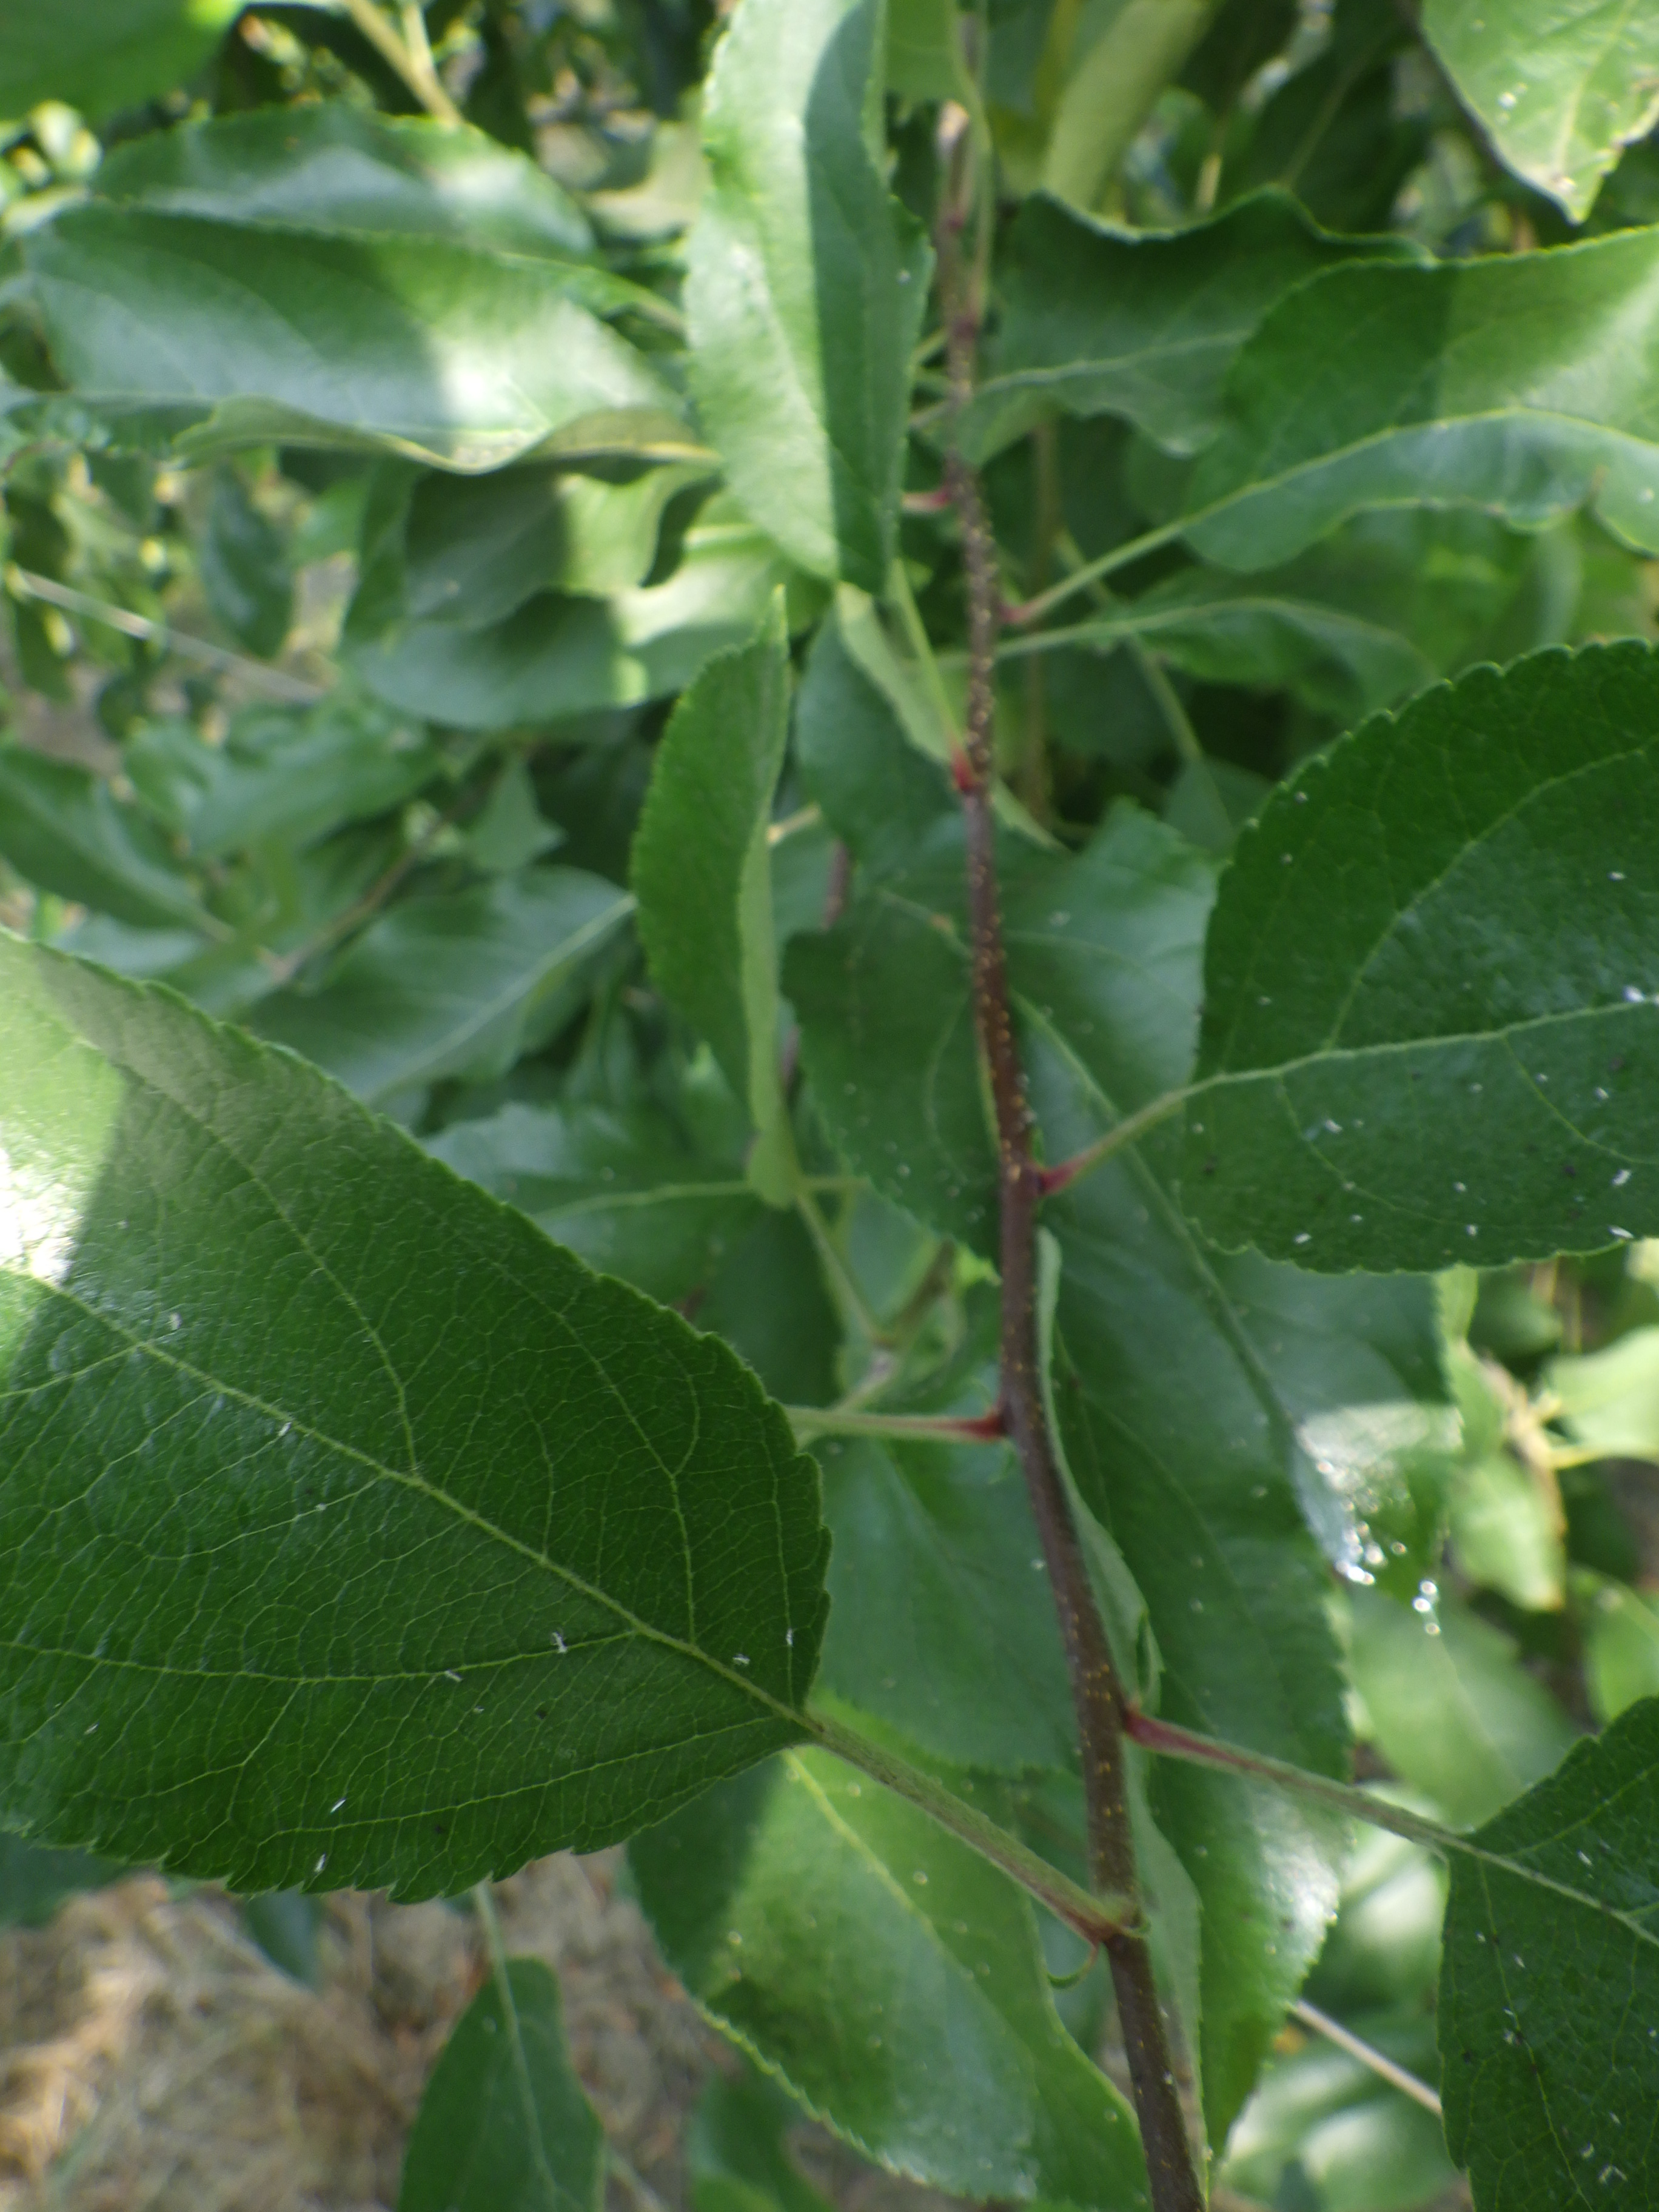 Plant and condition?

apple, aphids
